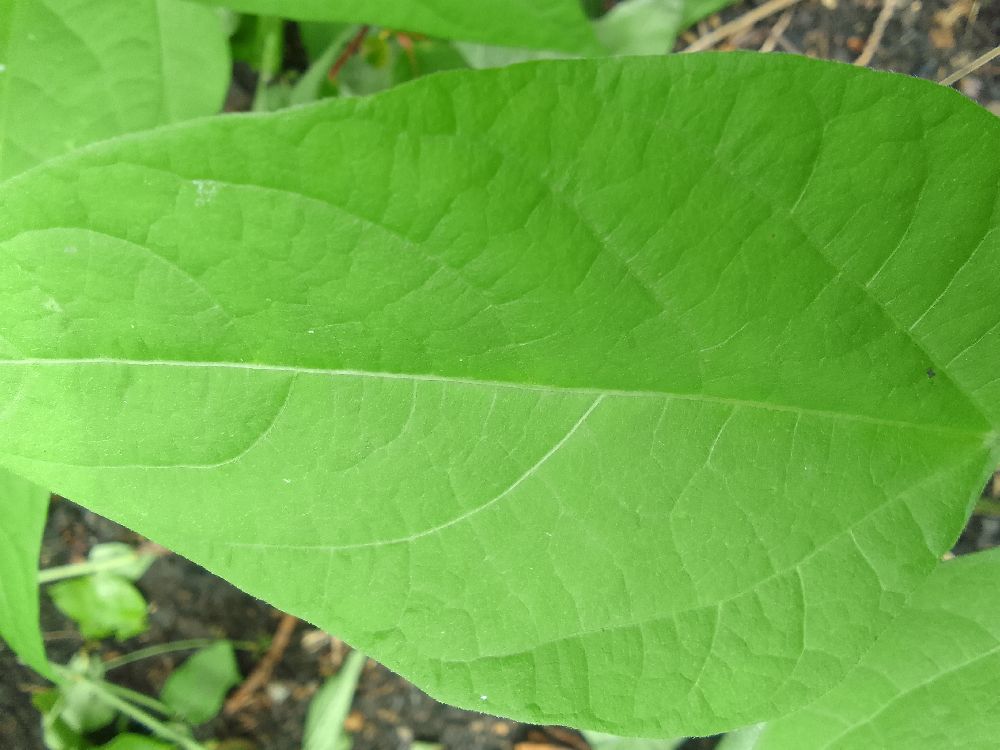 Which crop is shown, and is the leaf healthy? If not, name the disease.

common bean, healthy
